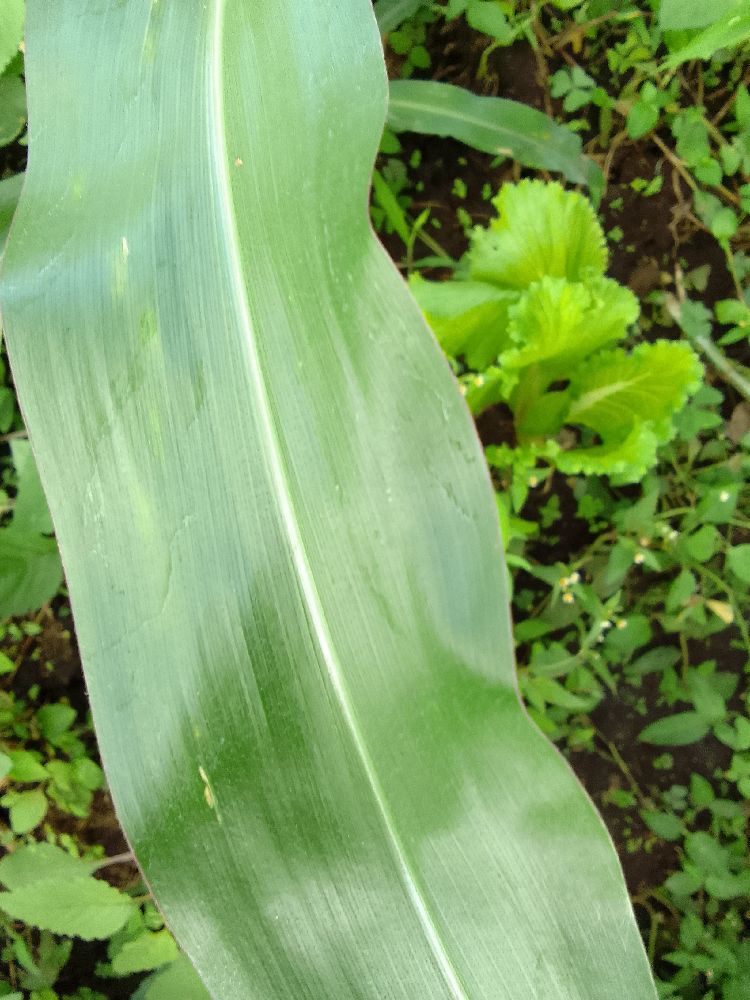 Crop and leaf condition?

maize, healthy
